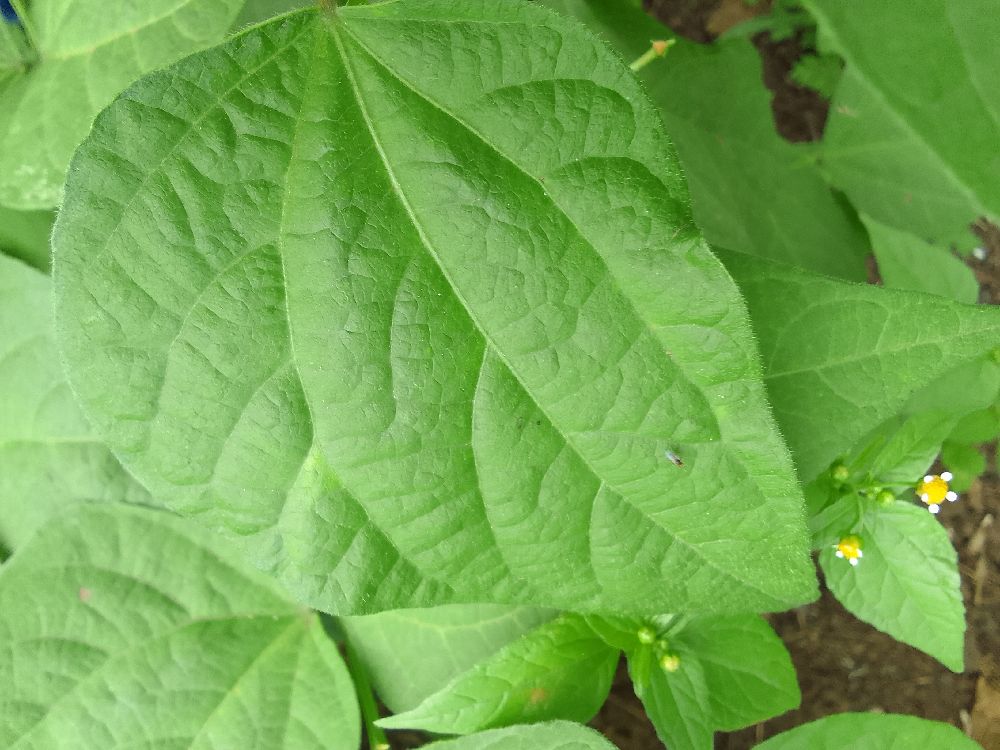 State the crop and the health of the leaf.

common bean, healthy
